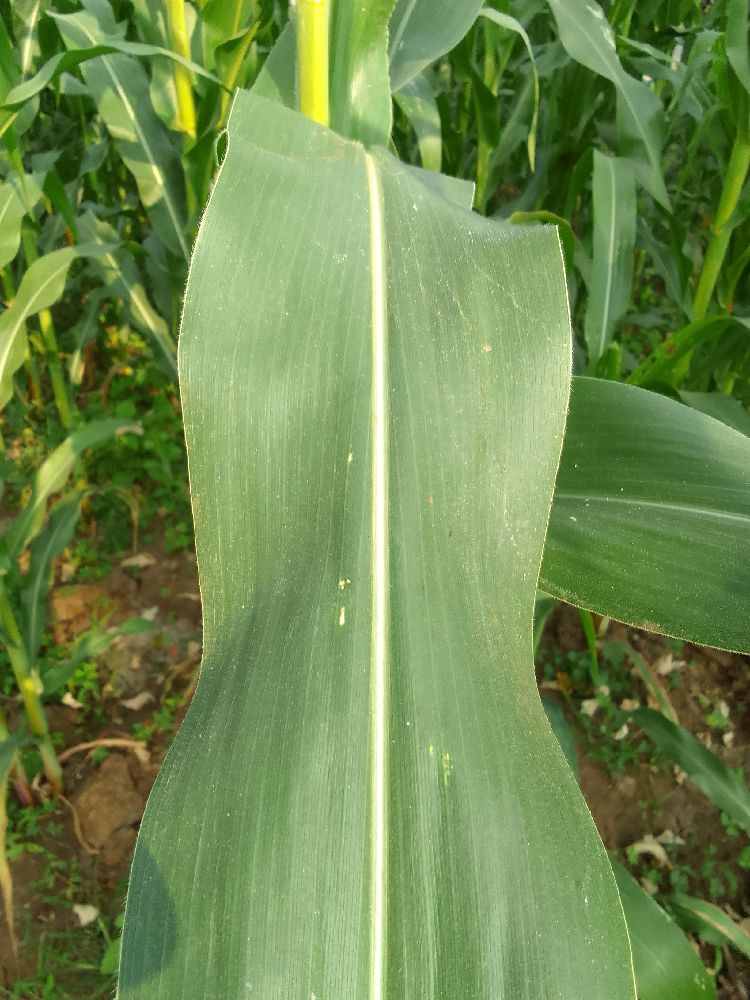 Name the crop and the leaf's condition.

maize, healthy
